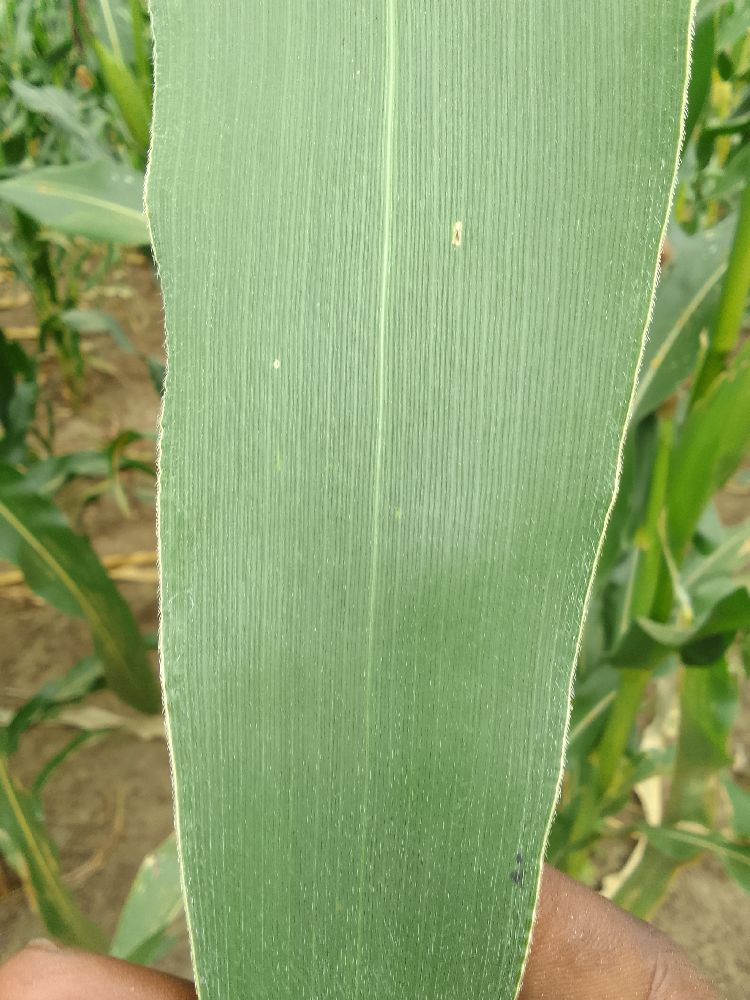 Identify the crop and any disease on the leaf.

maize, healthy
